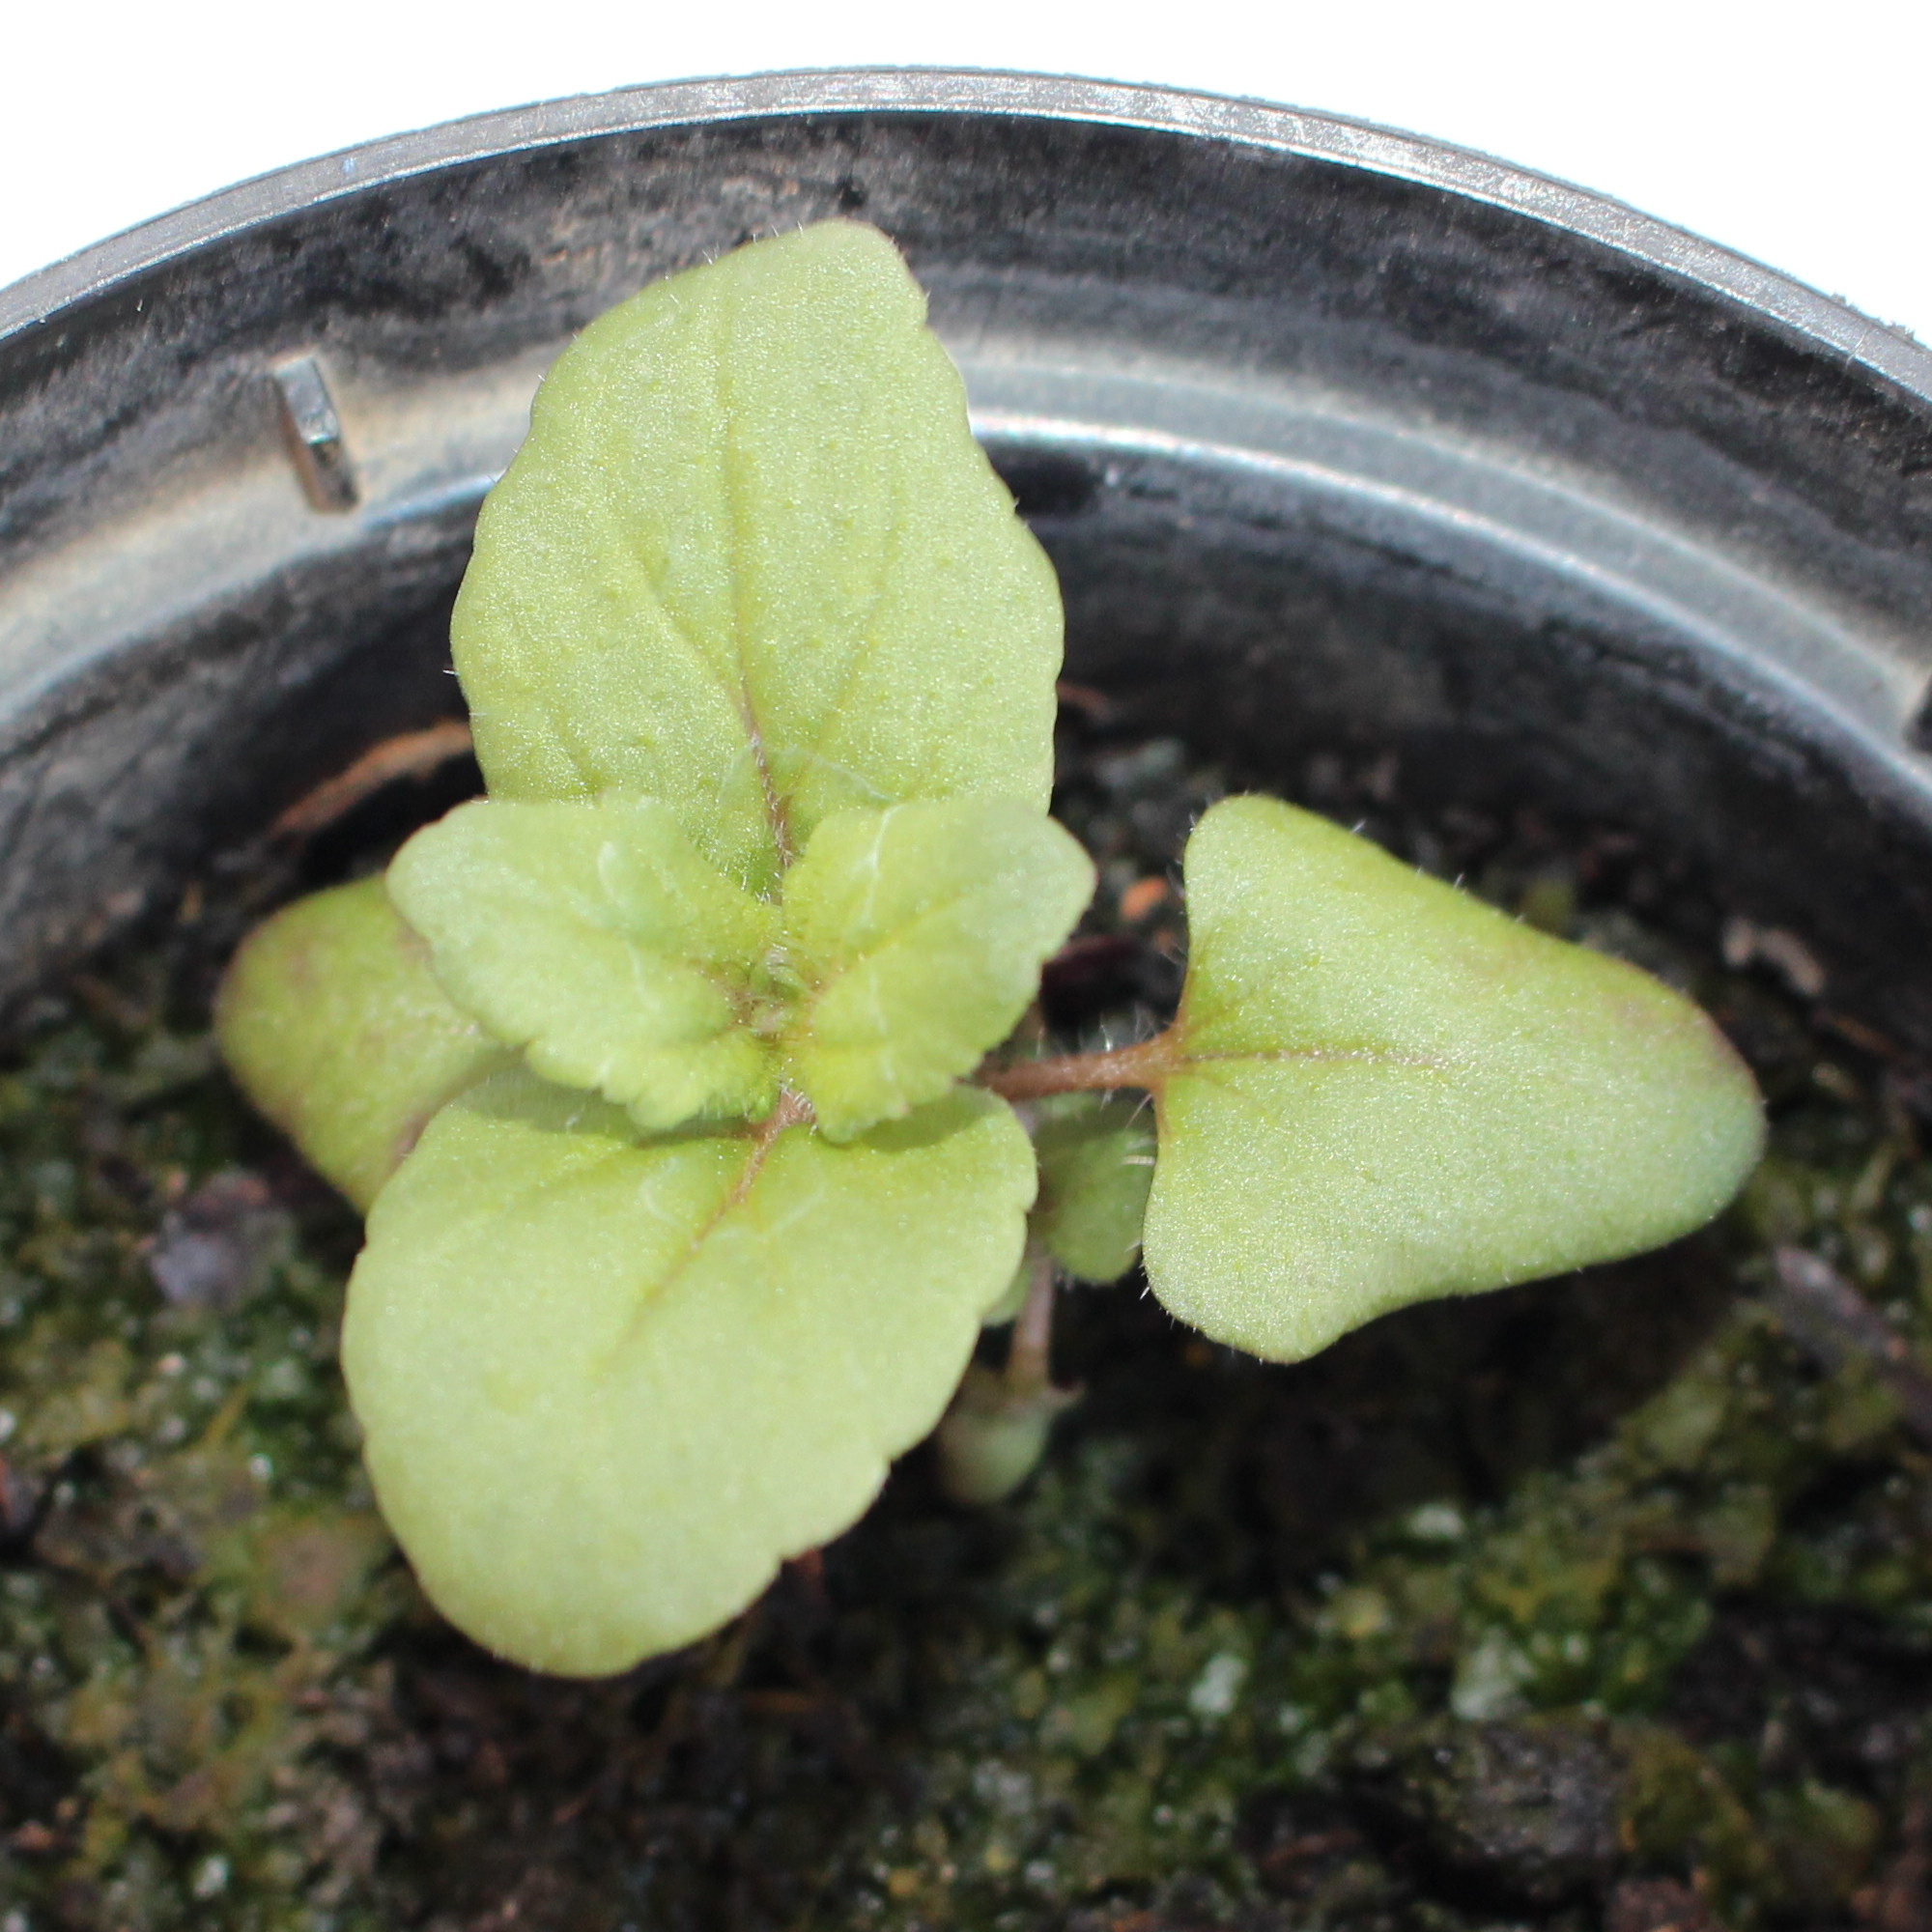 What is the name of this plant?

Veronica persica
